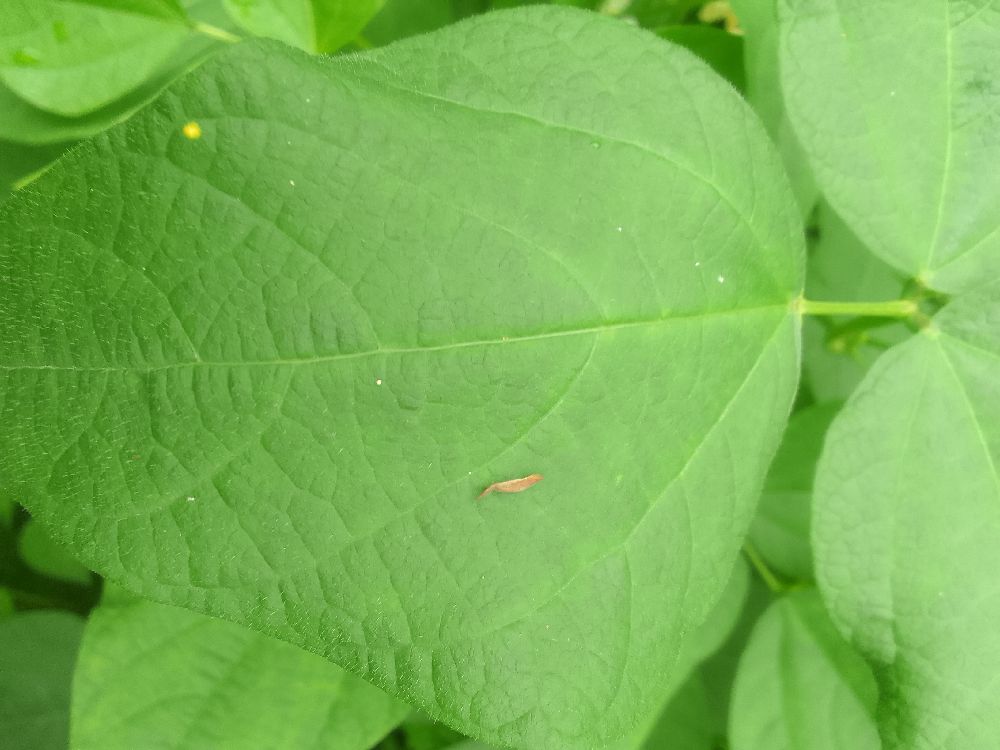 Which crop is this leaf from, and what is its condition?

common bean, healthy
